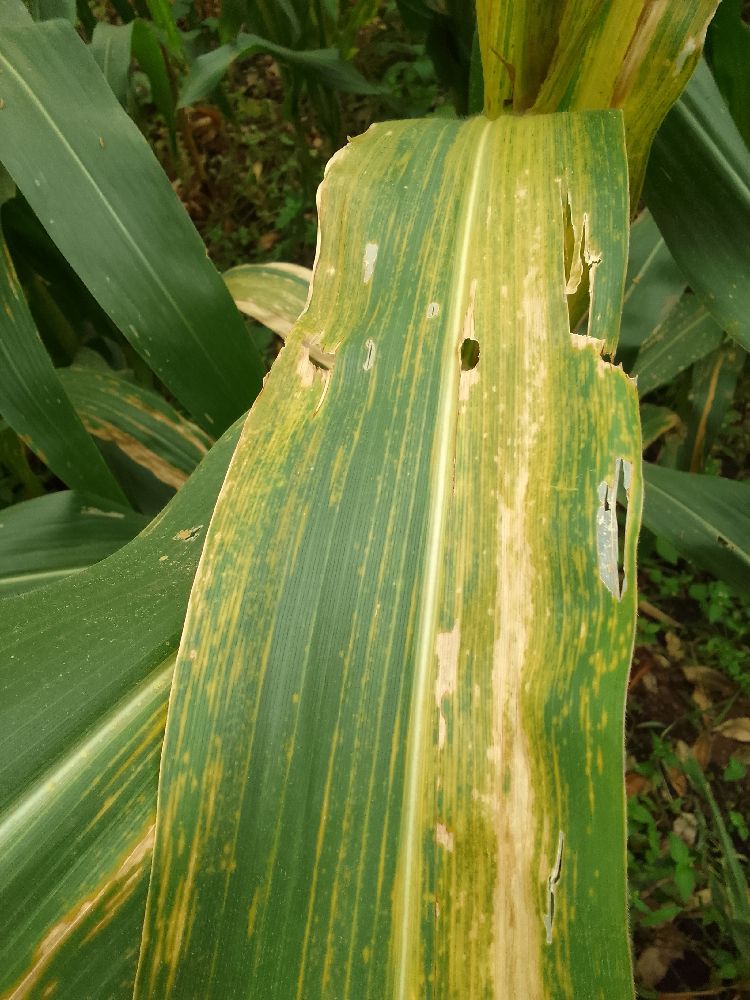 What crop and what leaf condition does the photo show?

maize, maize lethal necrosis
